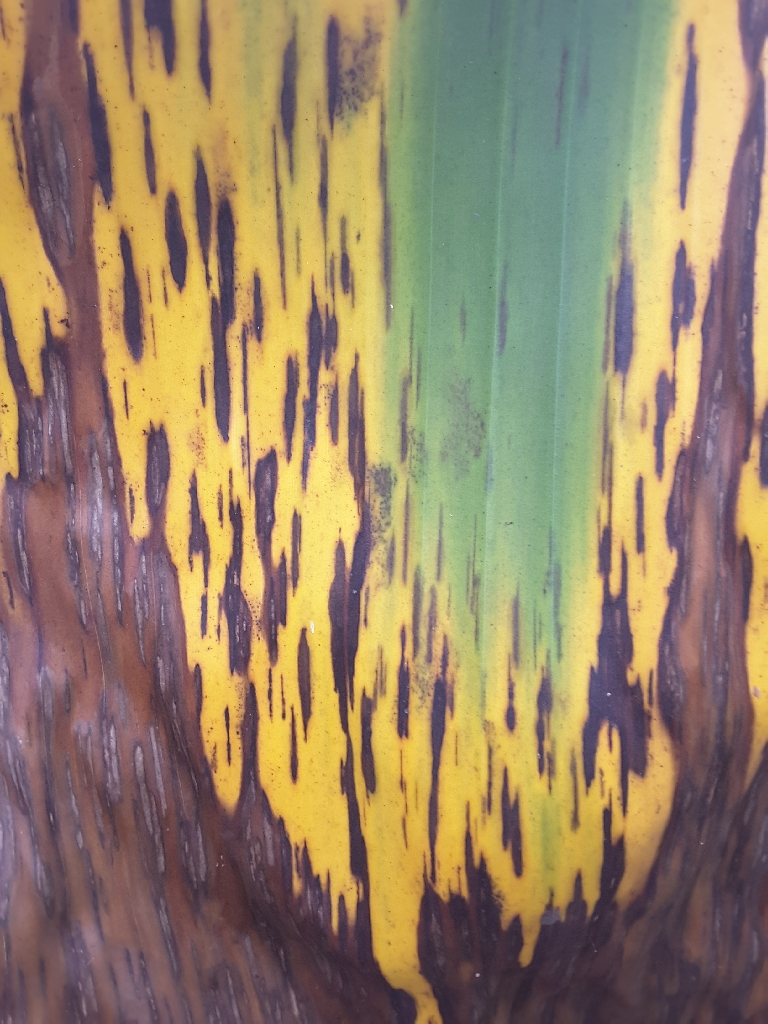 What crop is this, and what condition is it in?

banana, black sigatoka
